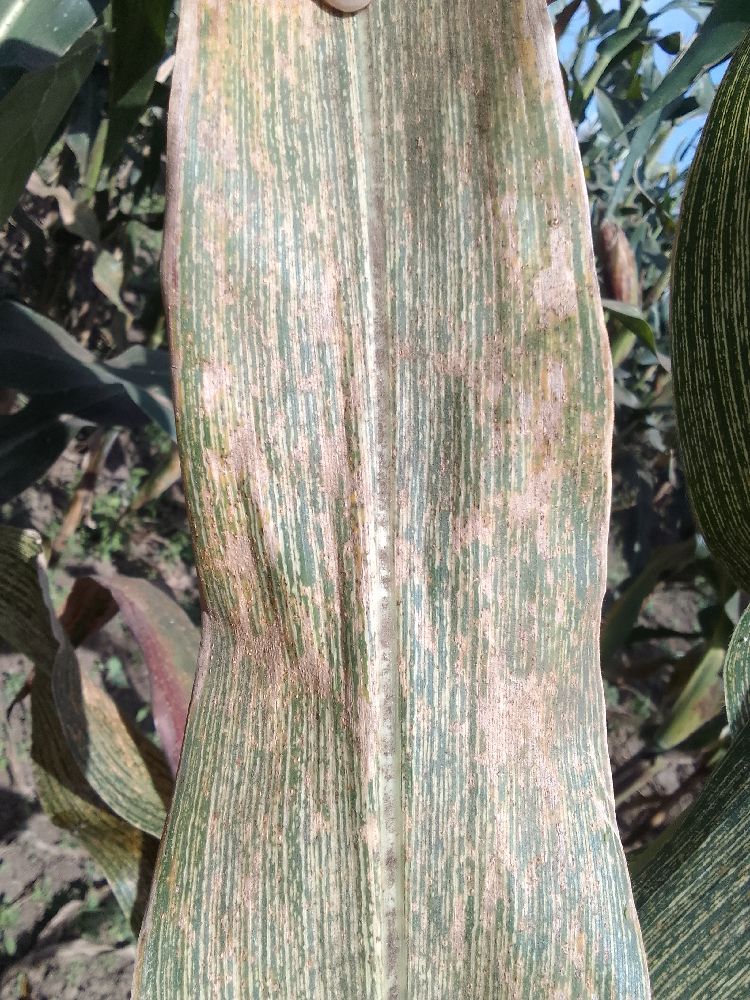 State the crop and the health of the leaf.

maize, maize streak virus
